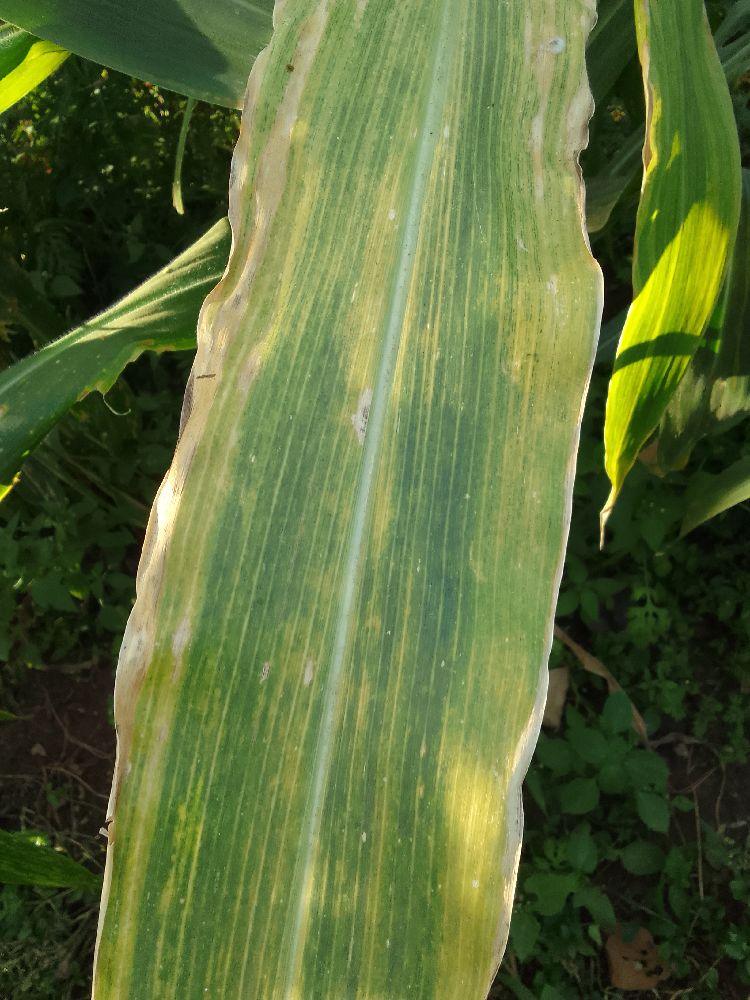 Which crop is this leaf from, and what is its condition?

maize, maize lethal necrosis
